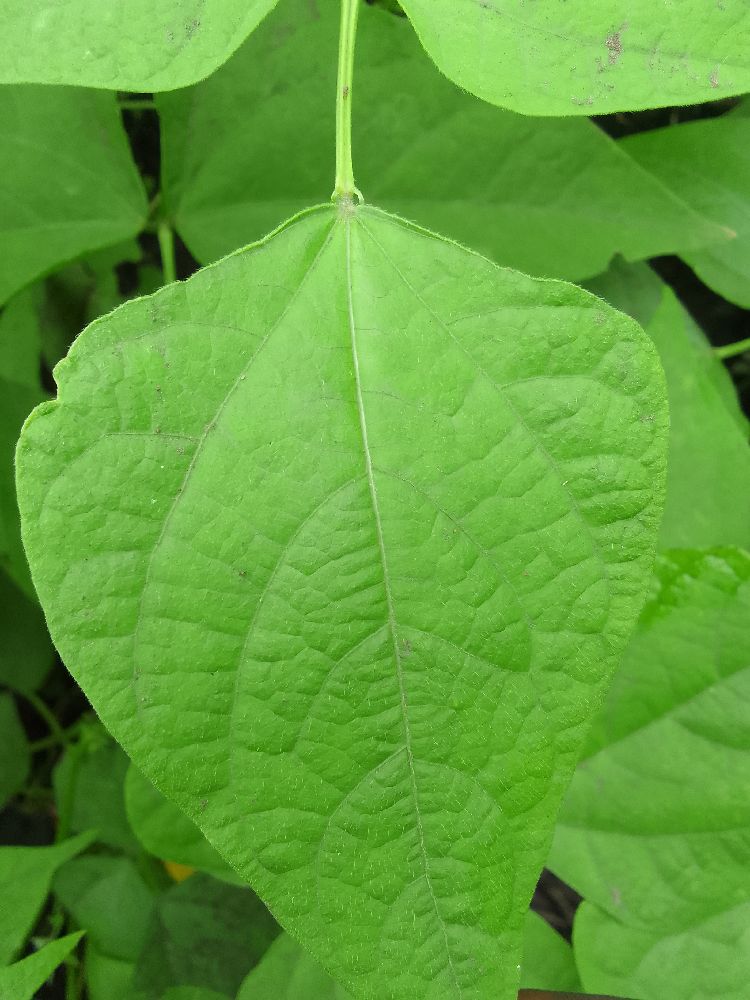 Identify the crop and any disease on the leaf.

common bean, healthy
